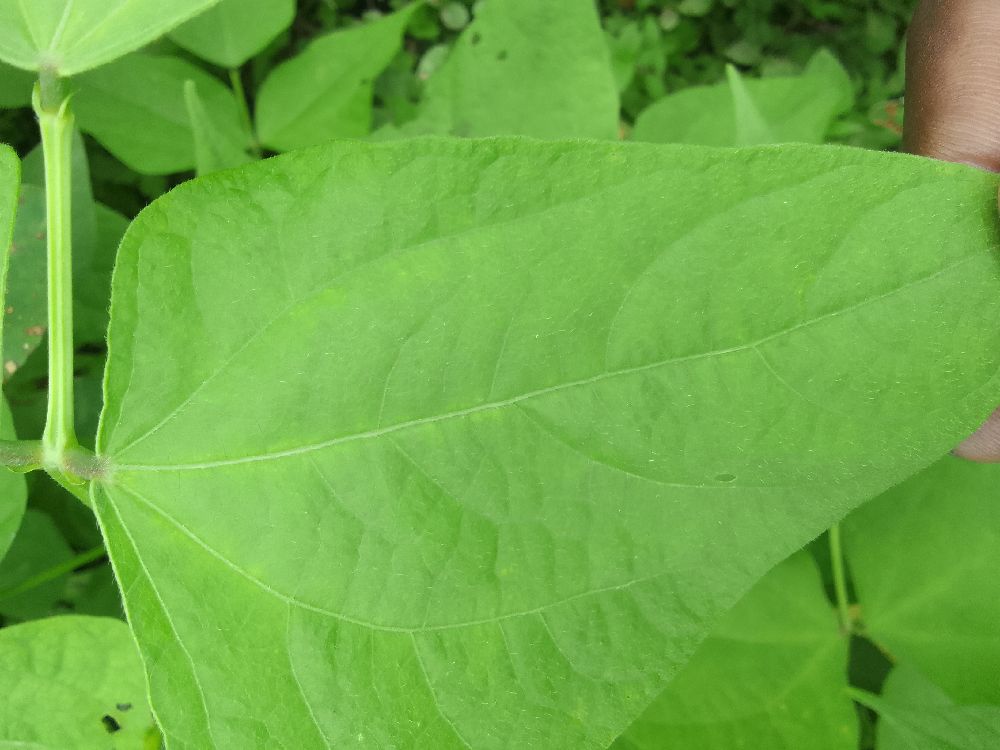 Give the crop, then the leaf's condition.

common bean, healthy
